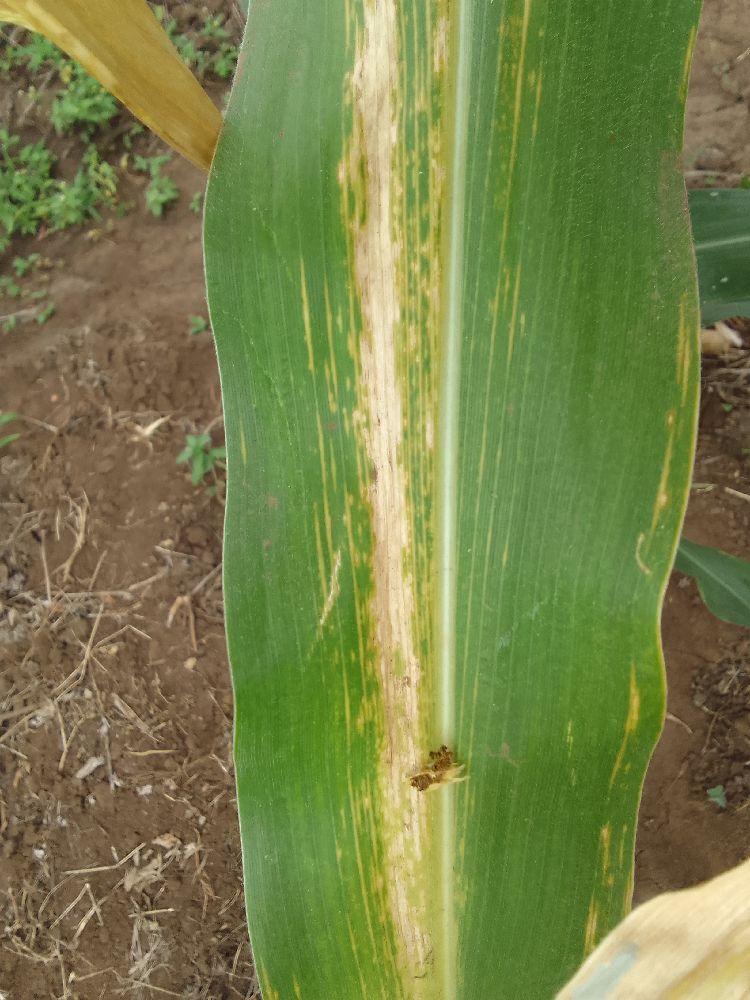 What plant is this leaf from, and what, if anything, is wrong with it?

maize, maize lethal necrosis
